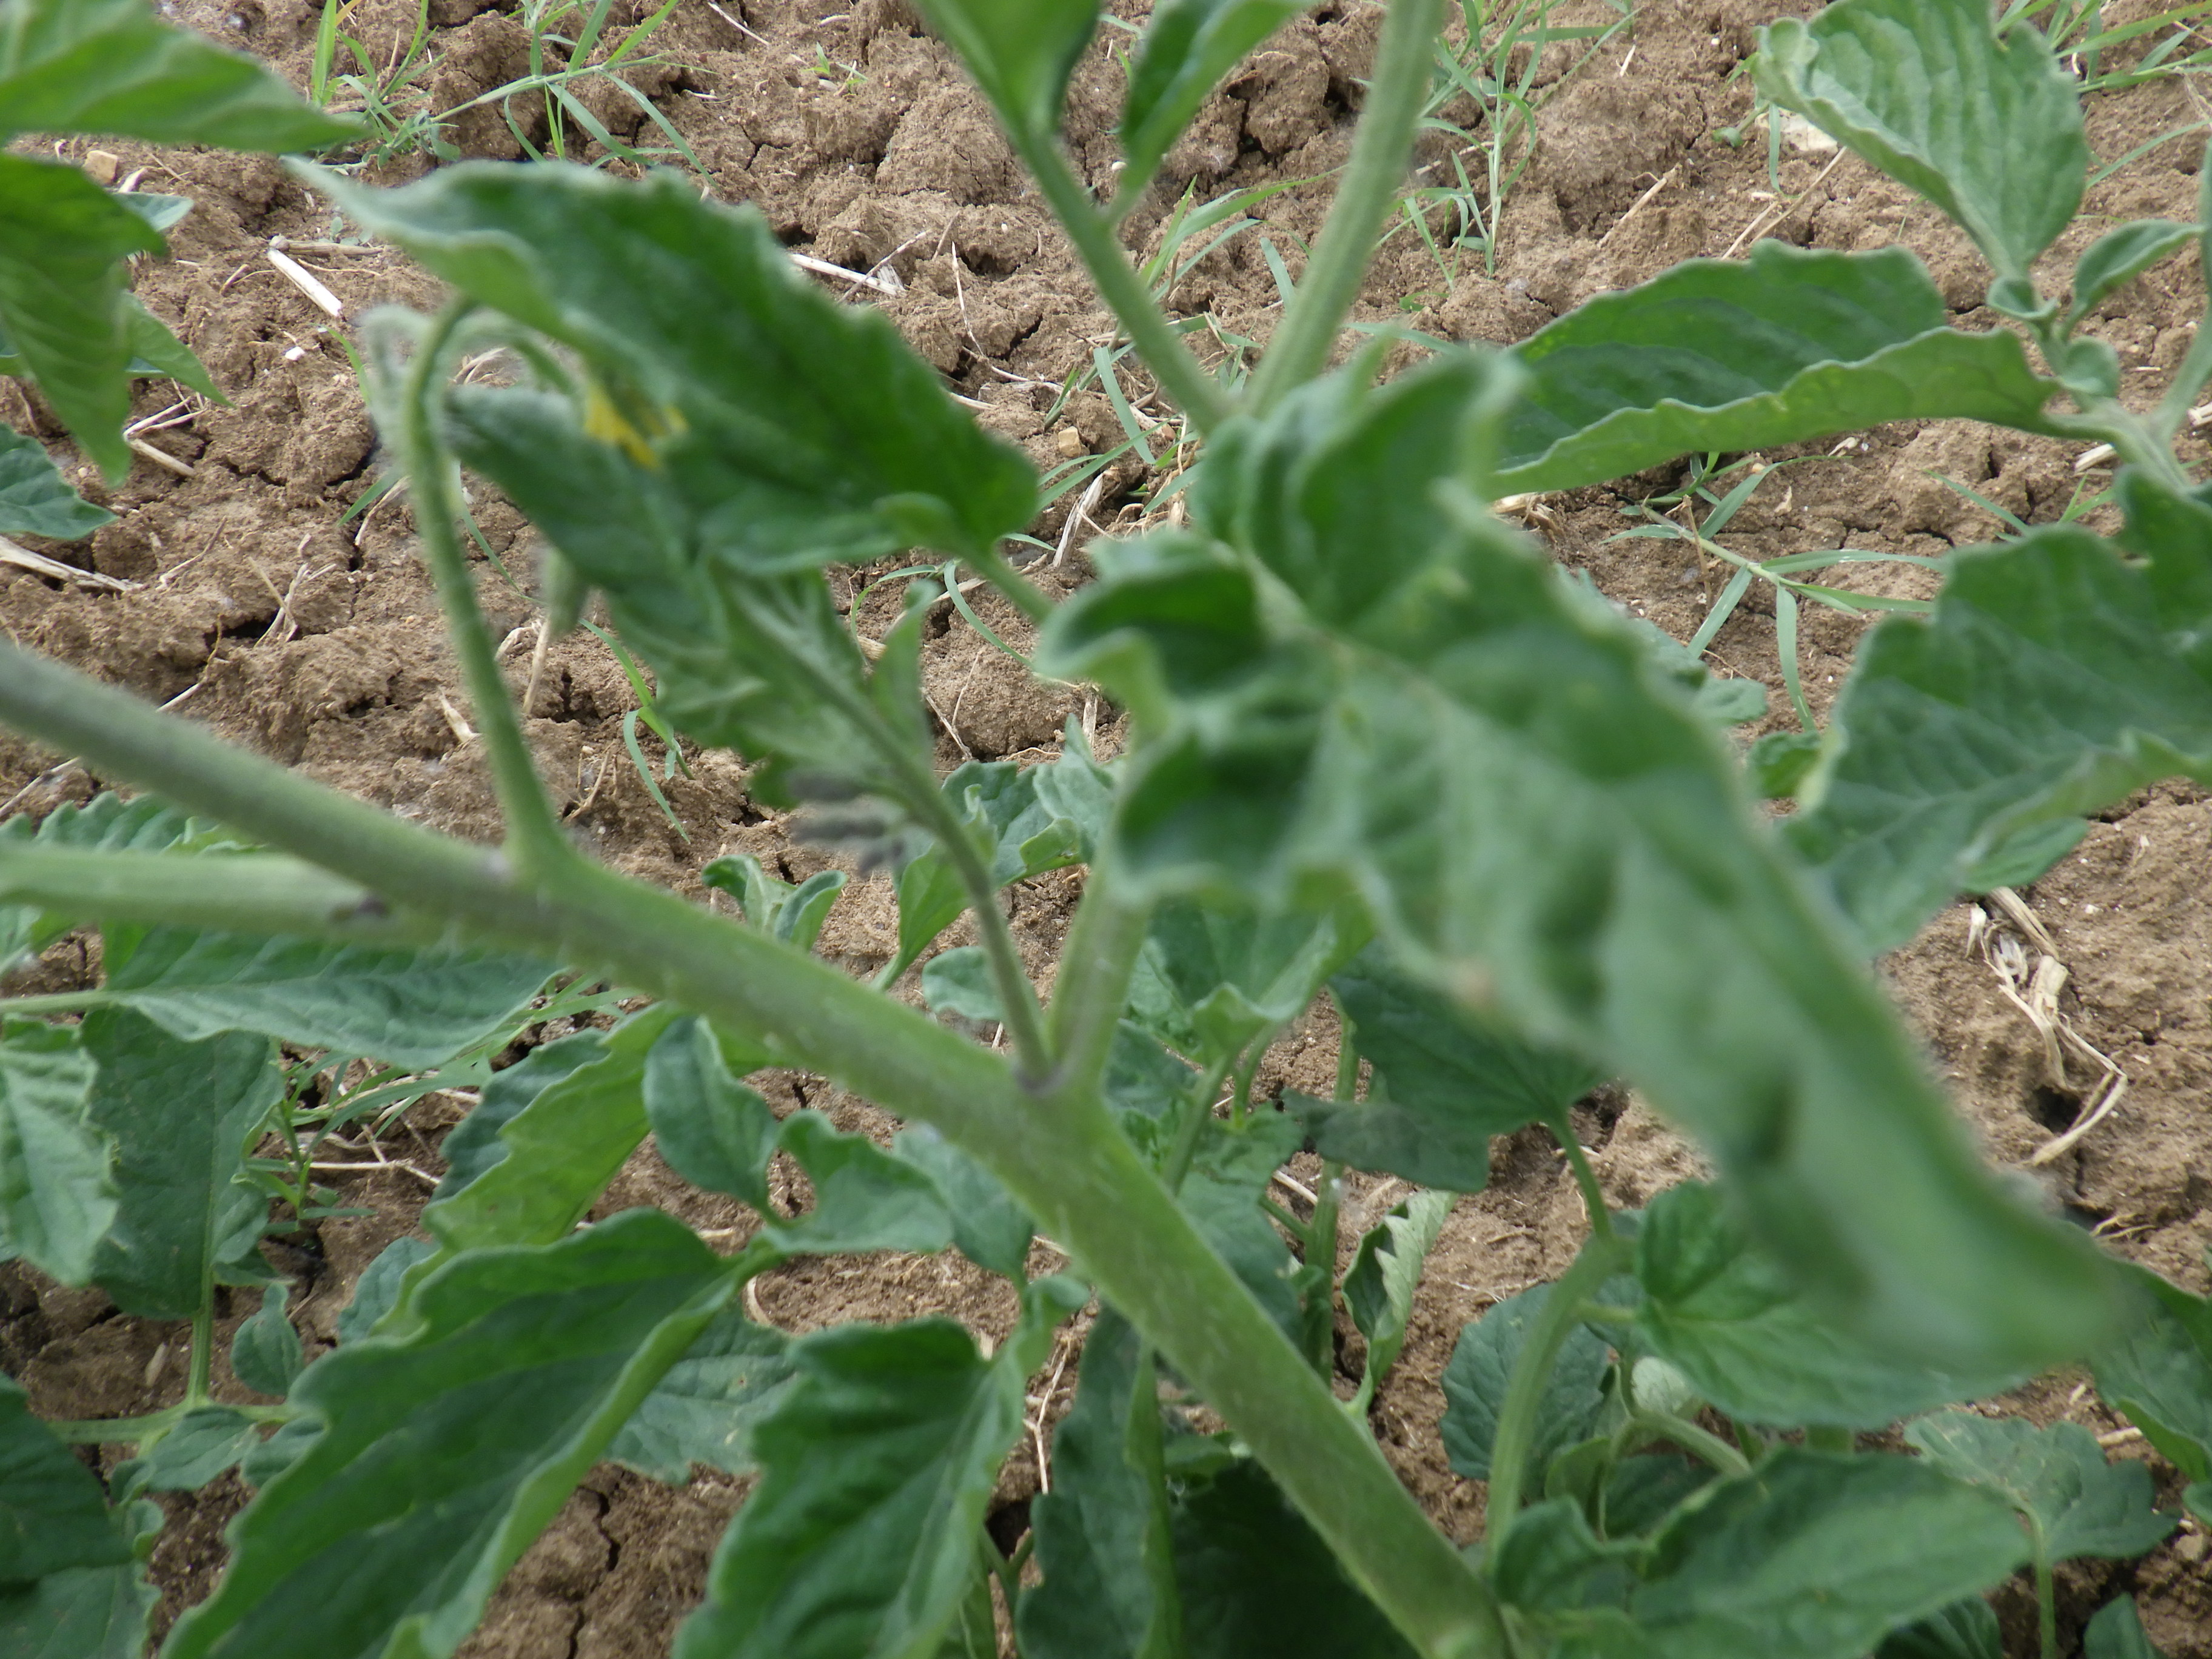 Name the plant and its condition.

tomato, water stress
